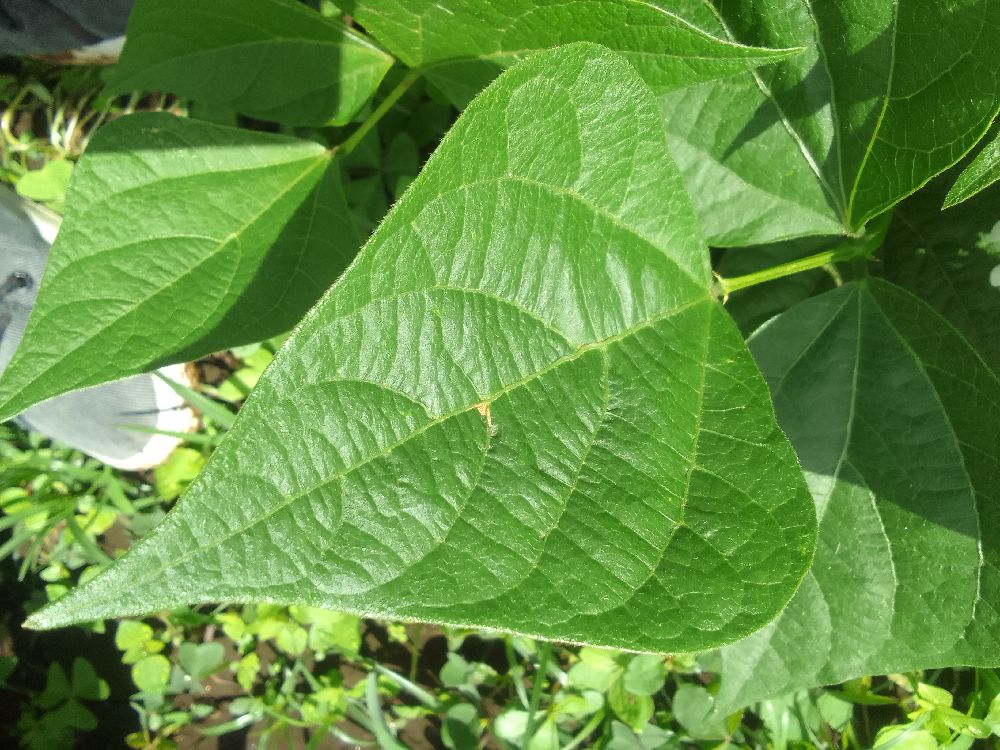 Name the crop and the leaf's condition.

common bean, healthy
